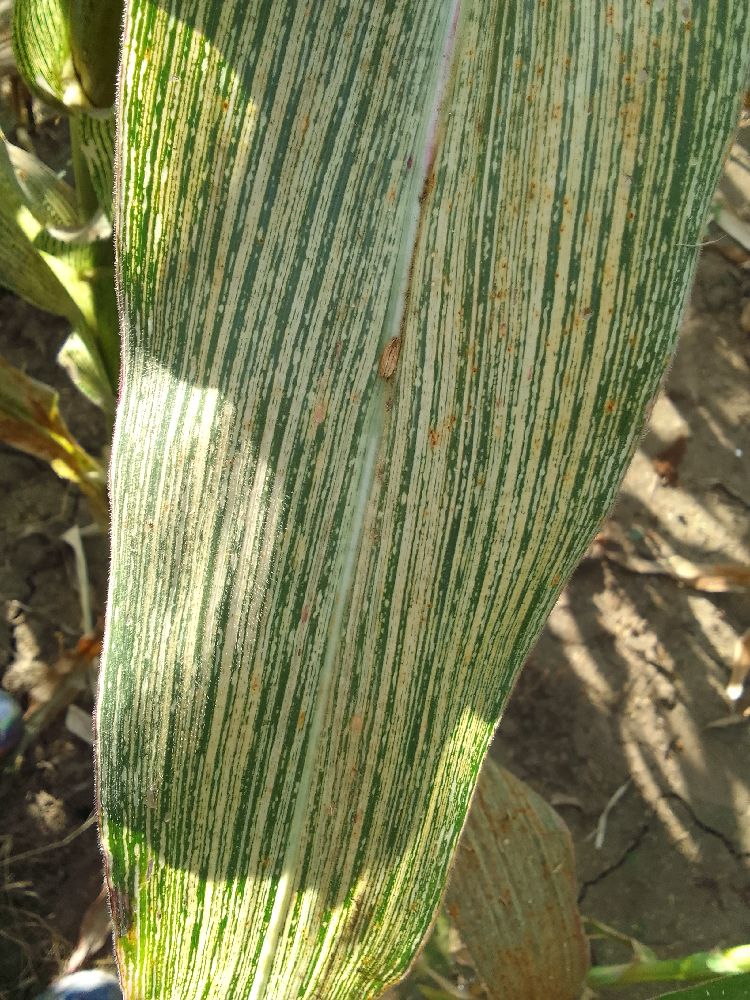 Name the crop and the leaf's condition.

maize, maize streak virus
